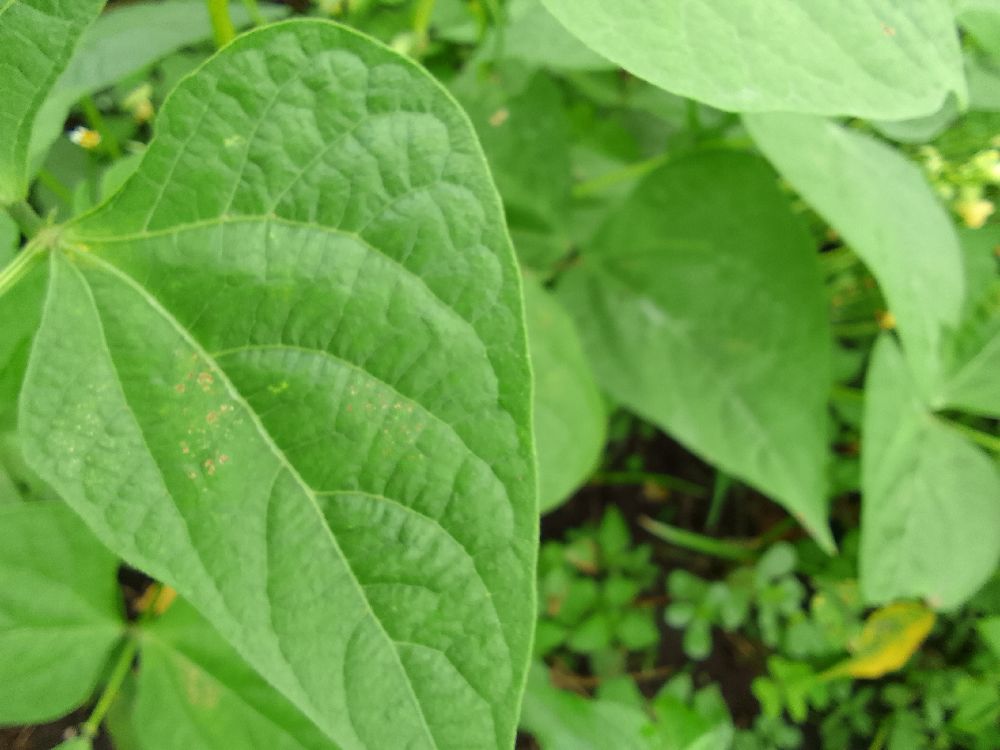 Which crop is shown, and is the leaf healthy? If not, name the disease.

common bean, healthy
